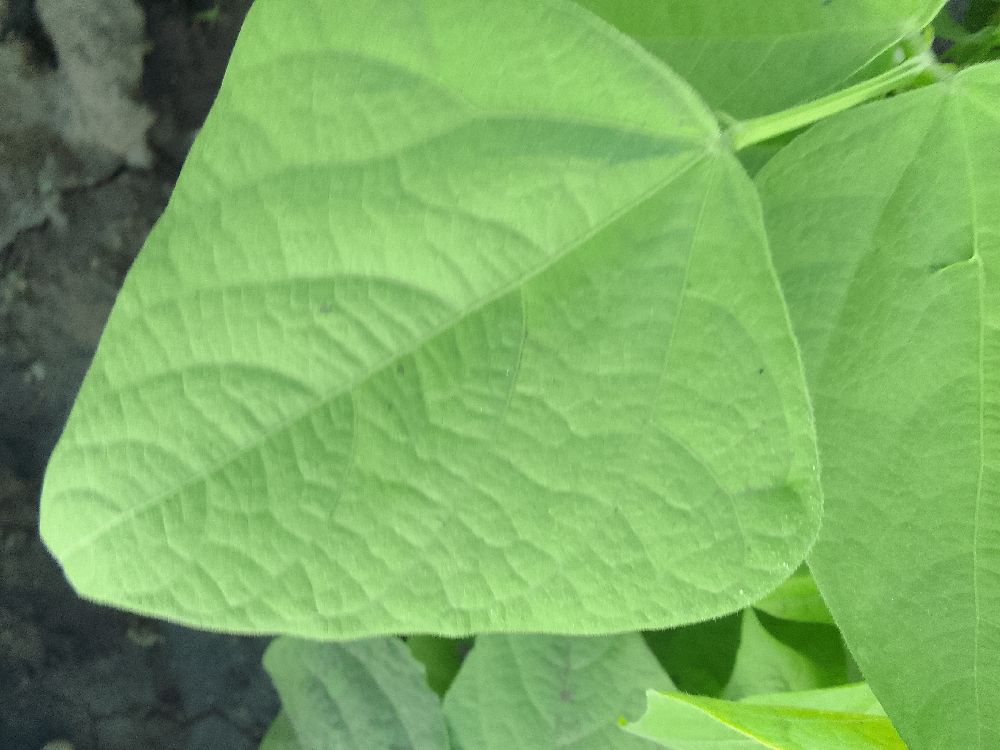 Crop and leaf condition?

common bean, healthy
